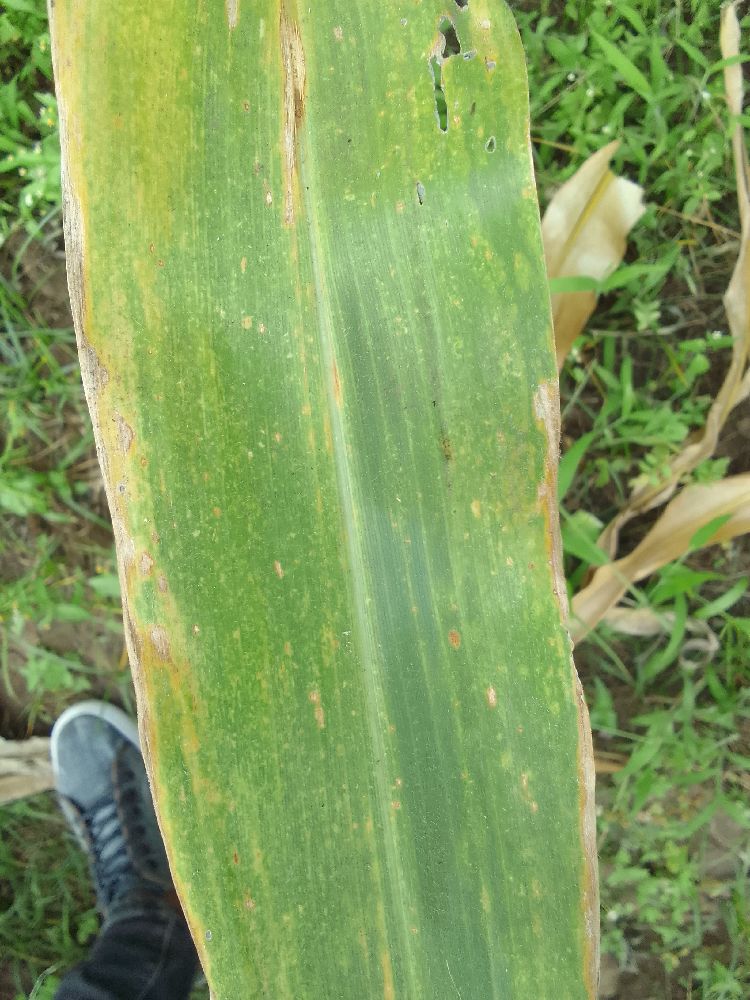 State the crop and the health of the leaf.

maize, maize lethal necrosis
